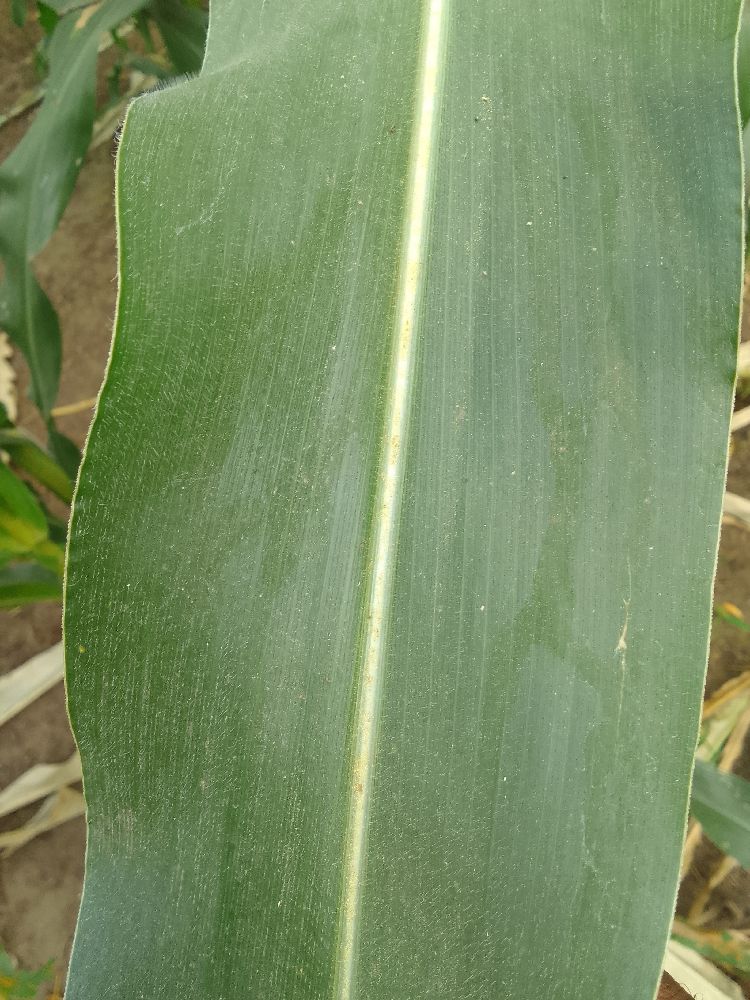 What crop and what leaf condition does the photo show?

maize, healthy
